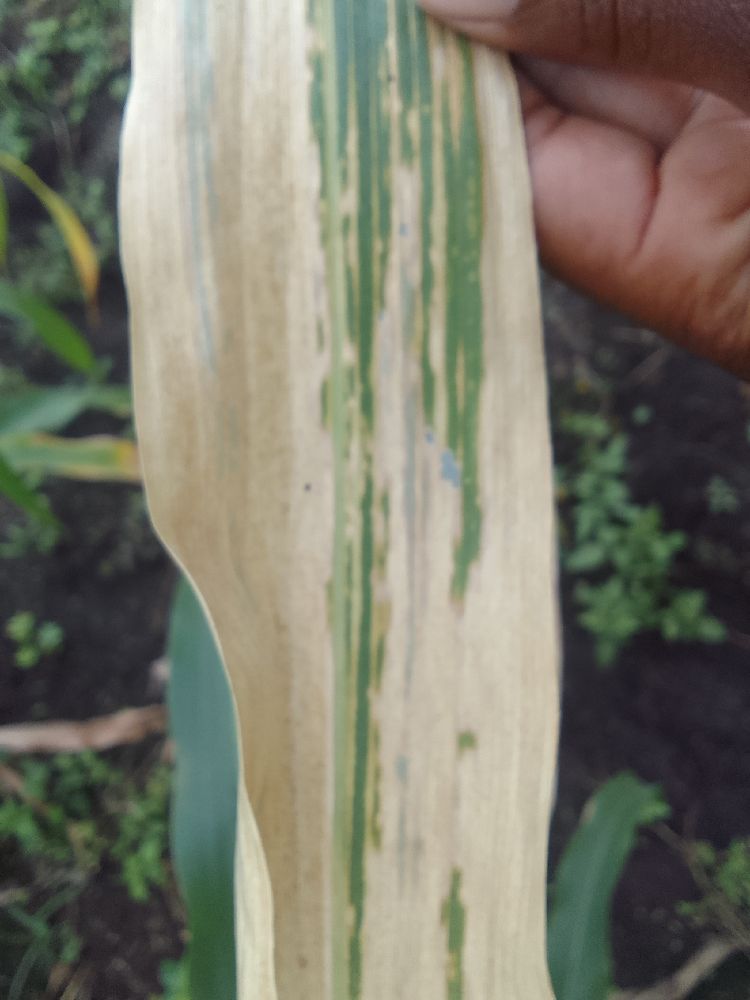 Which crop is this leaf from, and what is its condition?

maize, maize lethal necrosis
